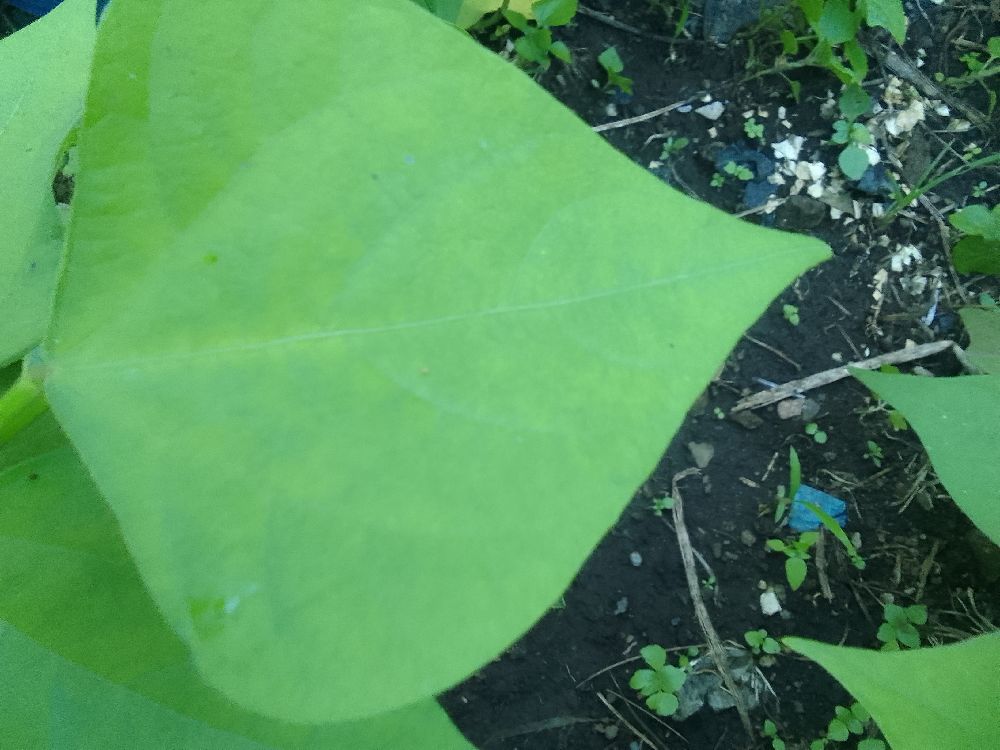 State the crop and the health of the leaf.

common bean, healthy
